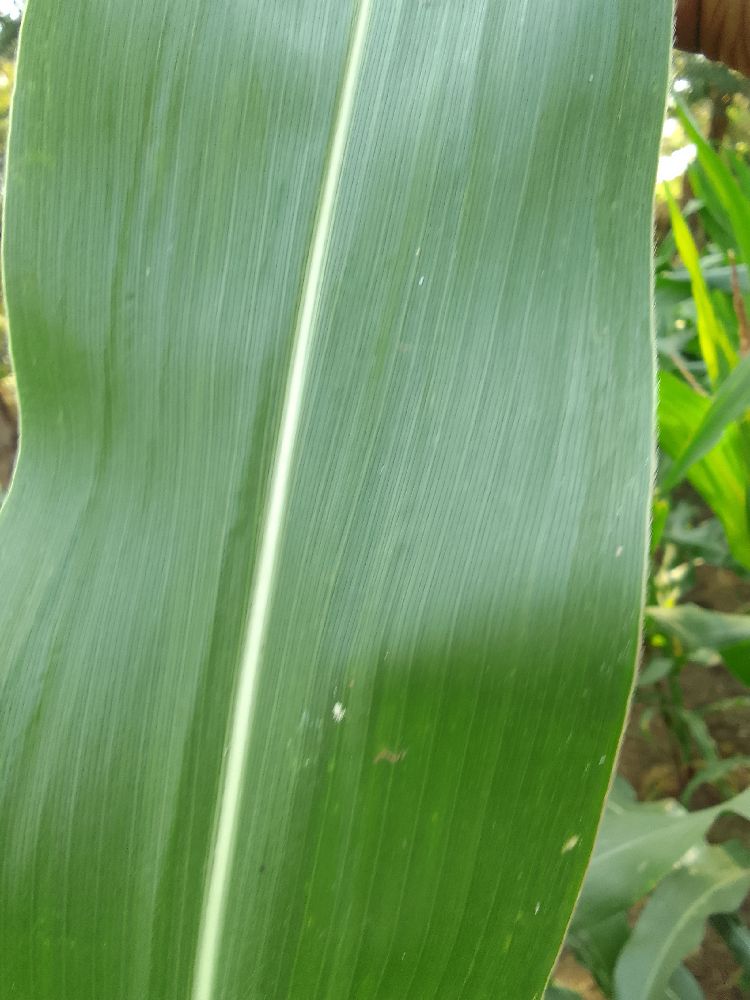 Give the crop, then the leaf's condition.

maize, healthy
